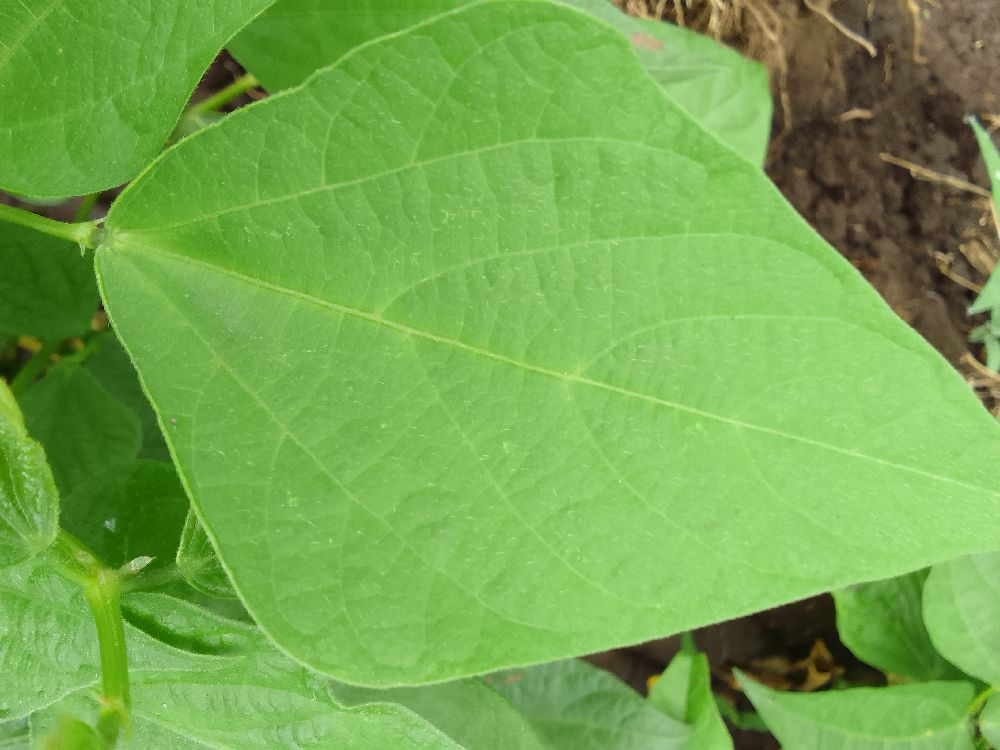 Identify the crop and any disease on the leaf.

common bean, healthy
